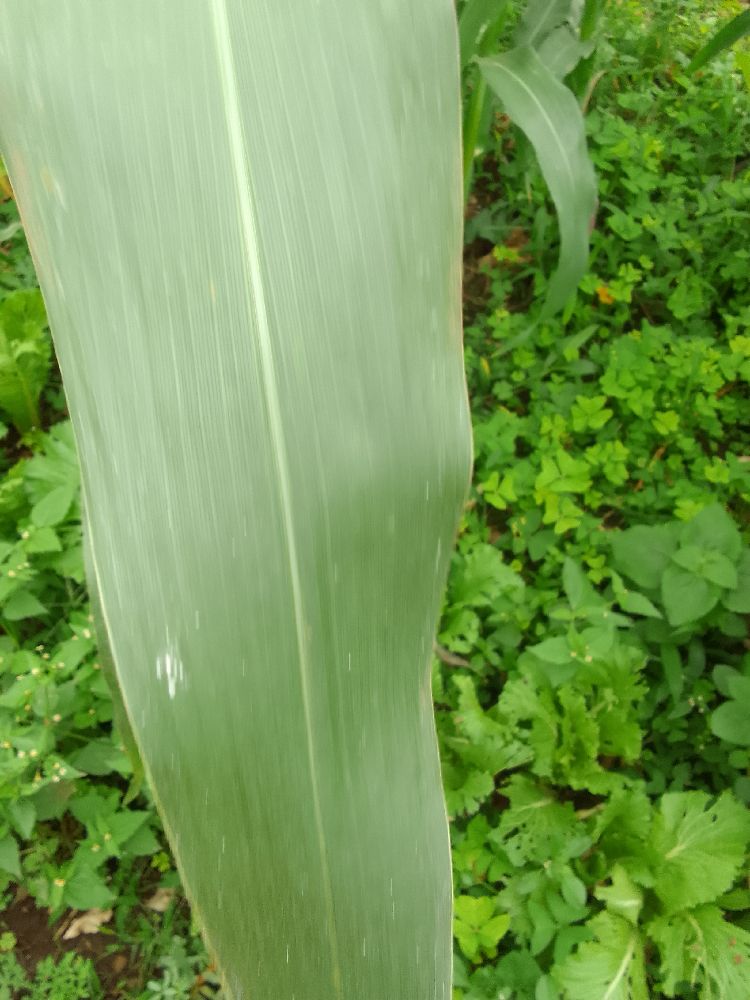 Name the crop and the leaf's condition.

maize, healthy
